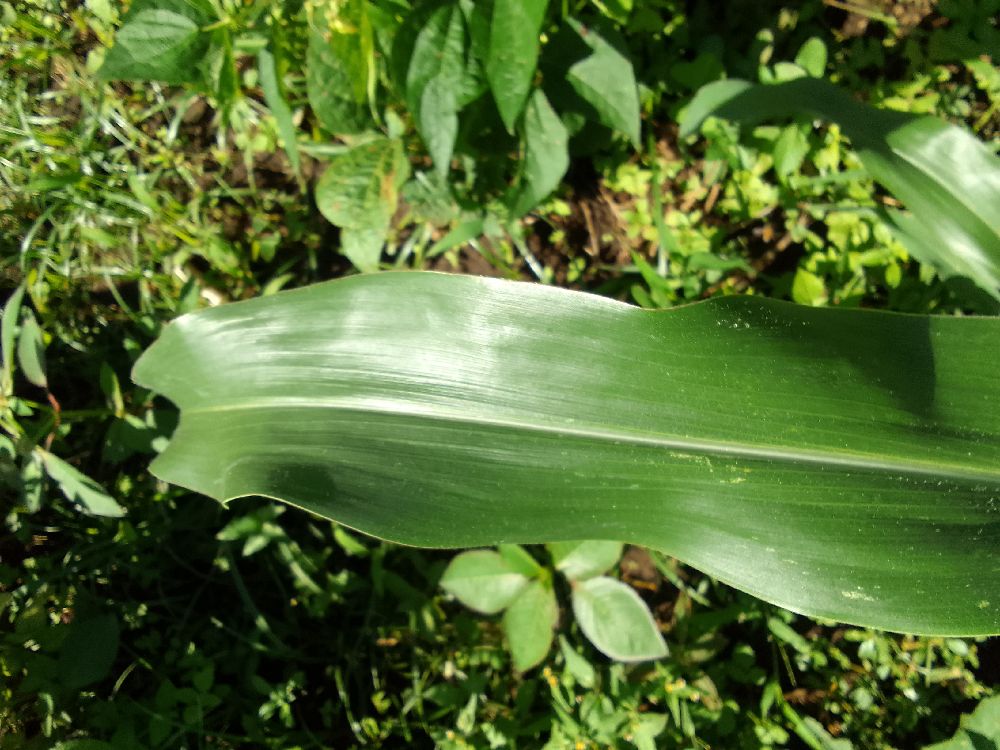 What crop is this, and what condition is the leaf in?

maize, healthy
